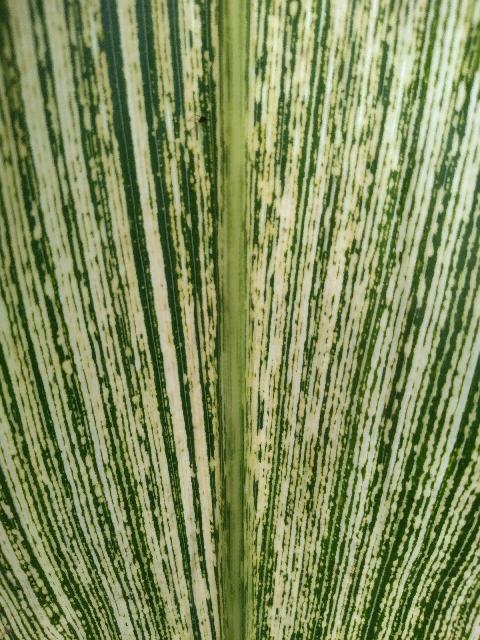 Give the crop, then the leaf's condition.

maize, maize streak virus
